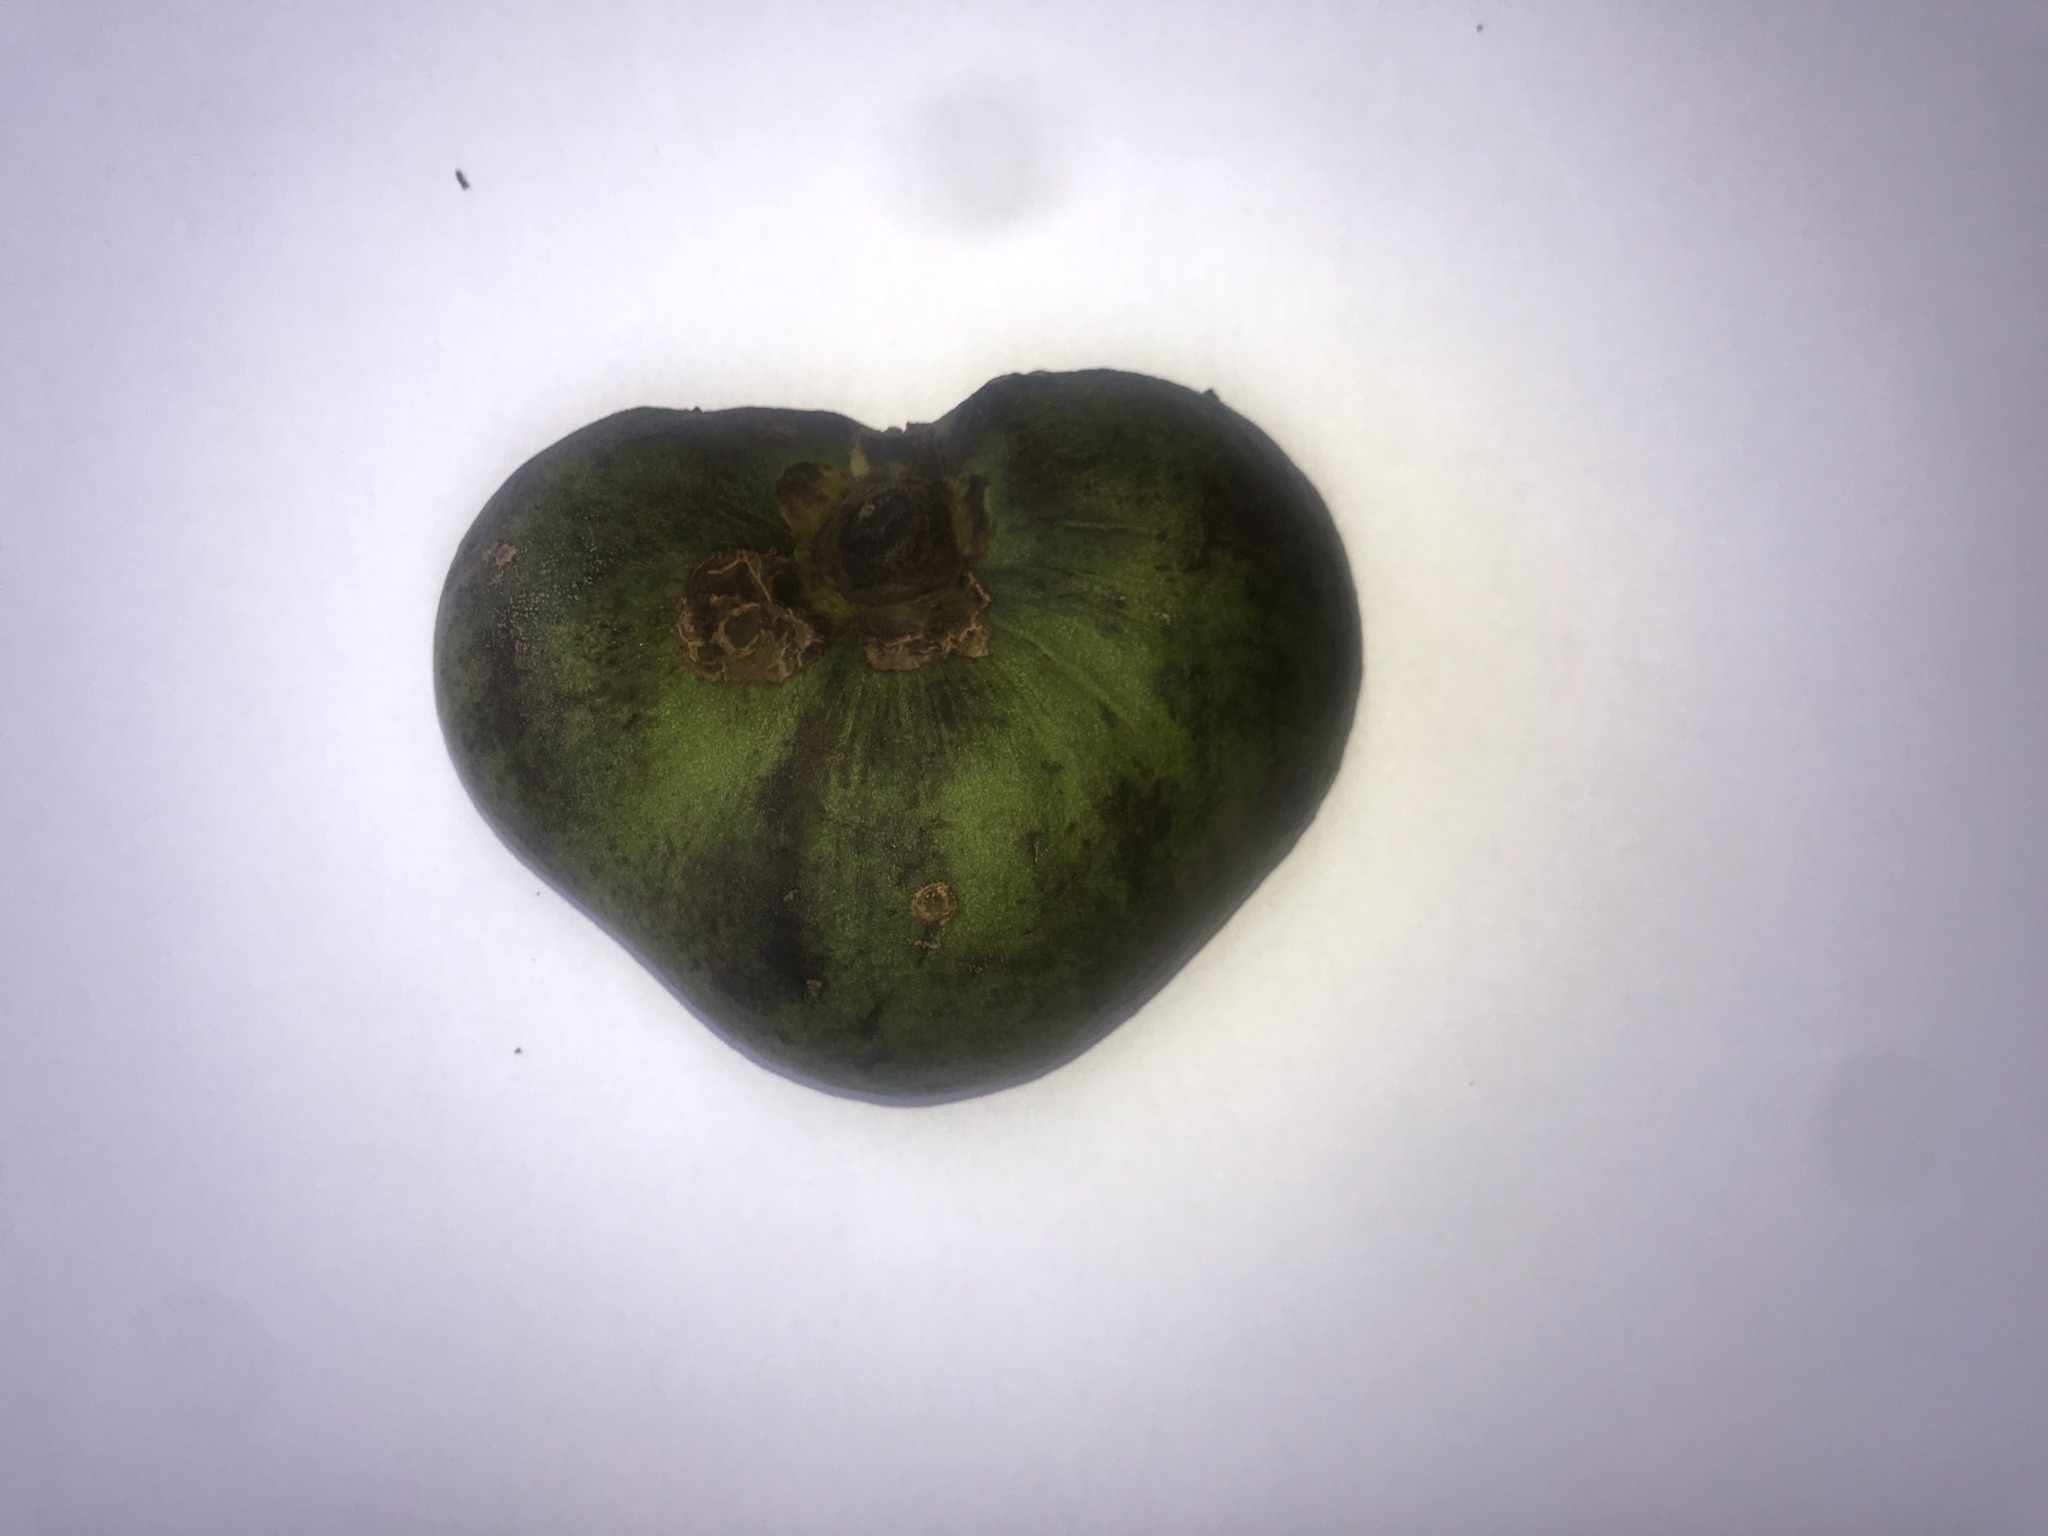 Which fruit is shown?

pequi
